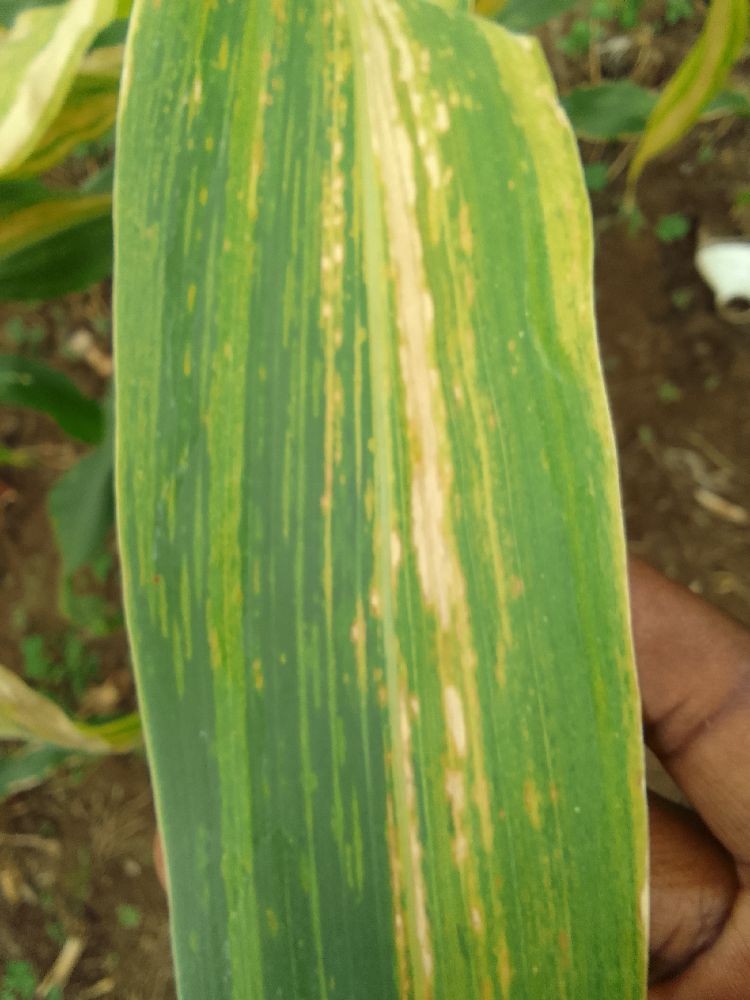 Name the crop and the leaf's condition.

maize, maize lethal necrosis
